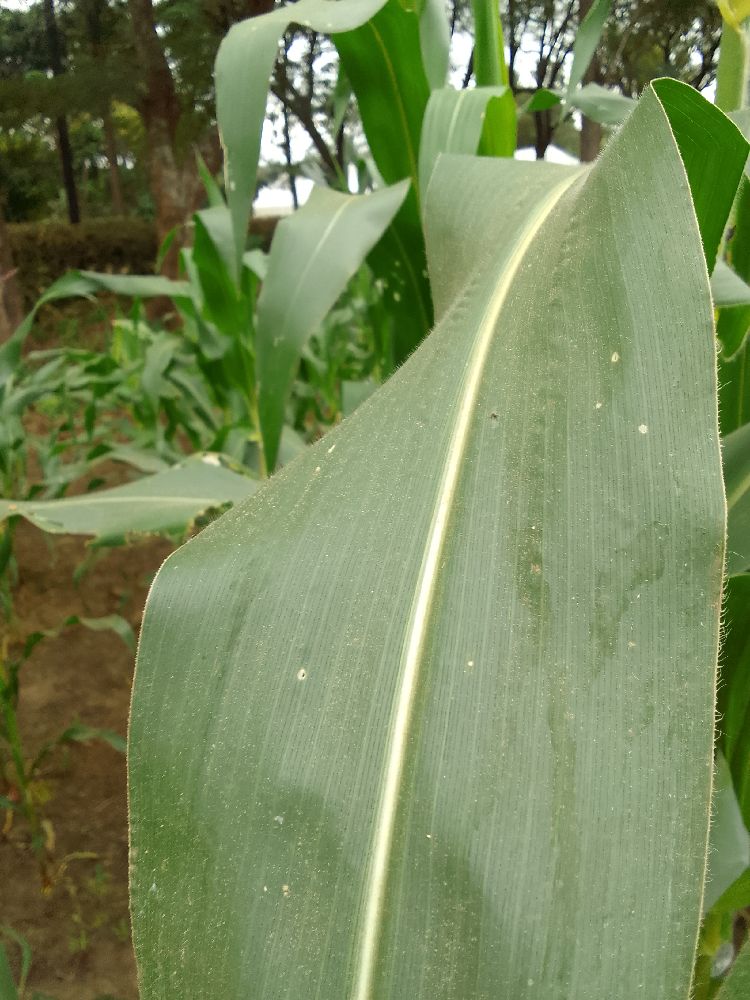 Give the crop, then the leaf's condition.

maize, healthy
